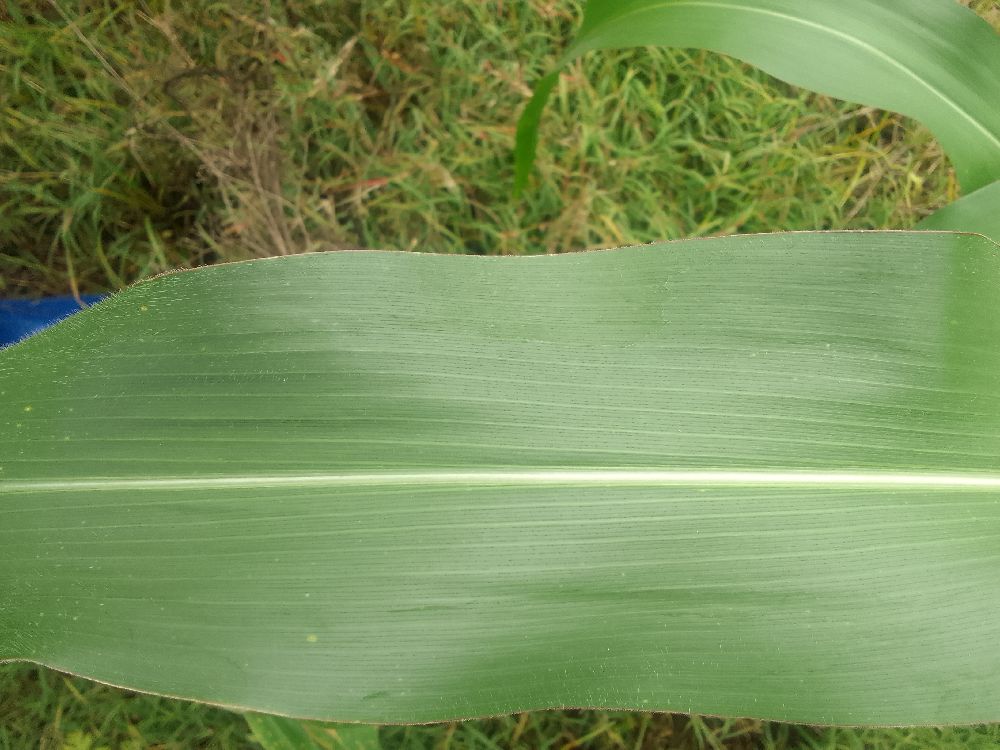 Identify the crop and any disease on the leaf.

maize, healthy
